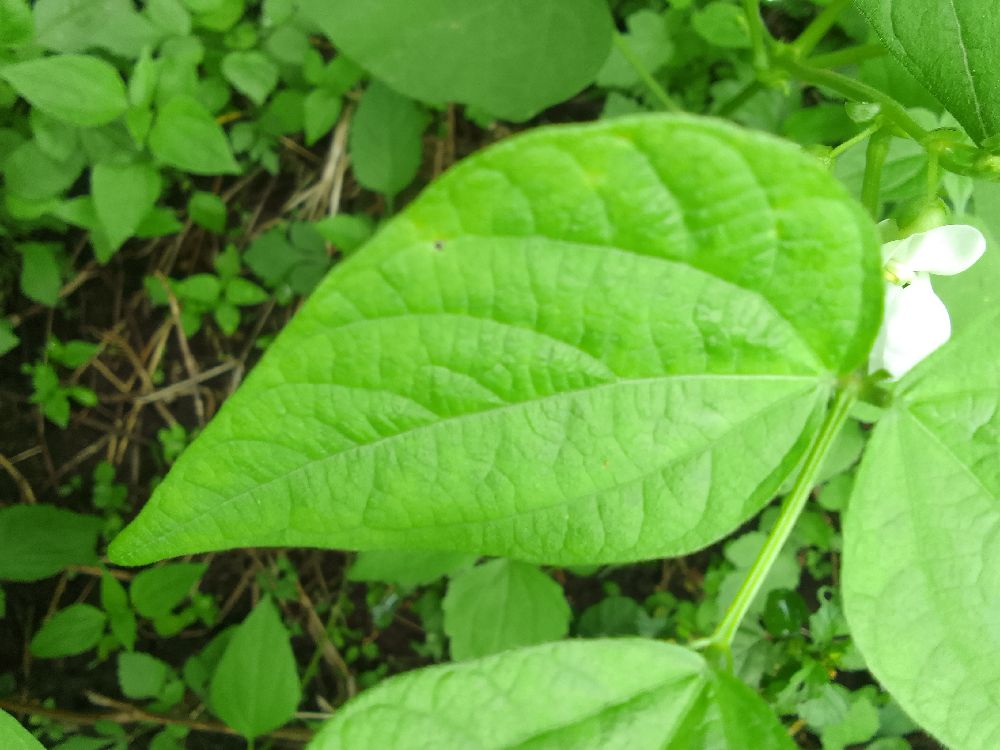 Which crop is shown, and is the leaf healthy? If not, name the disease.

common bean, healthy
